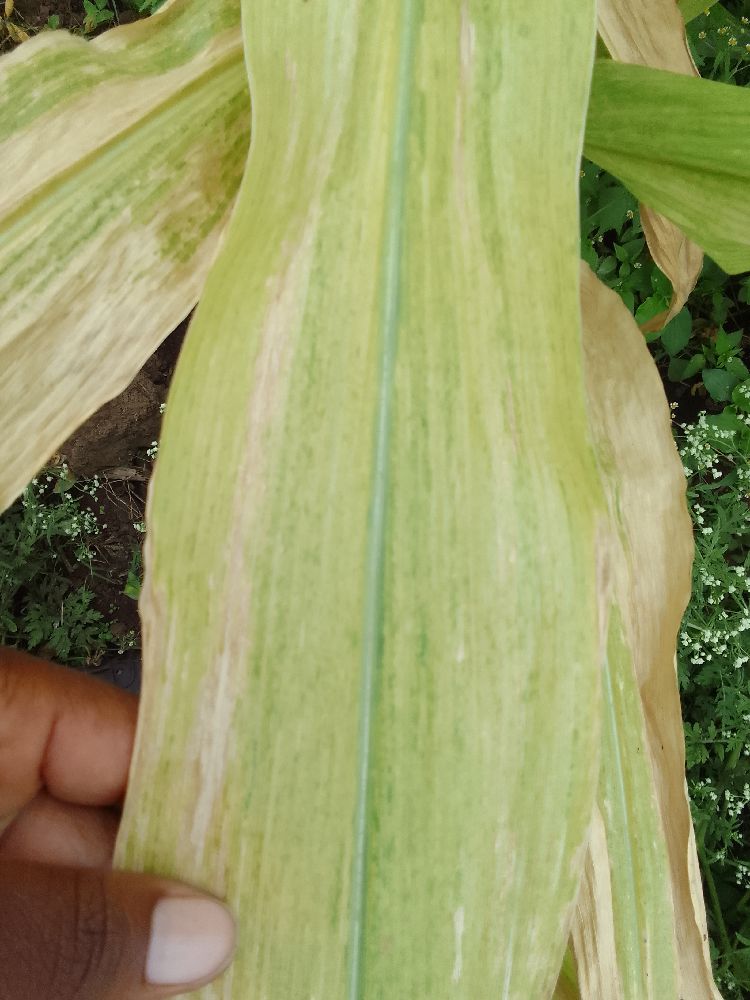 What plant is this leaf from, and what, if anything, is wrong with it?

maize, maize lethal necrosis
